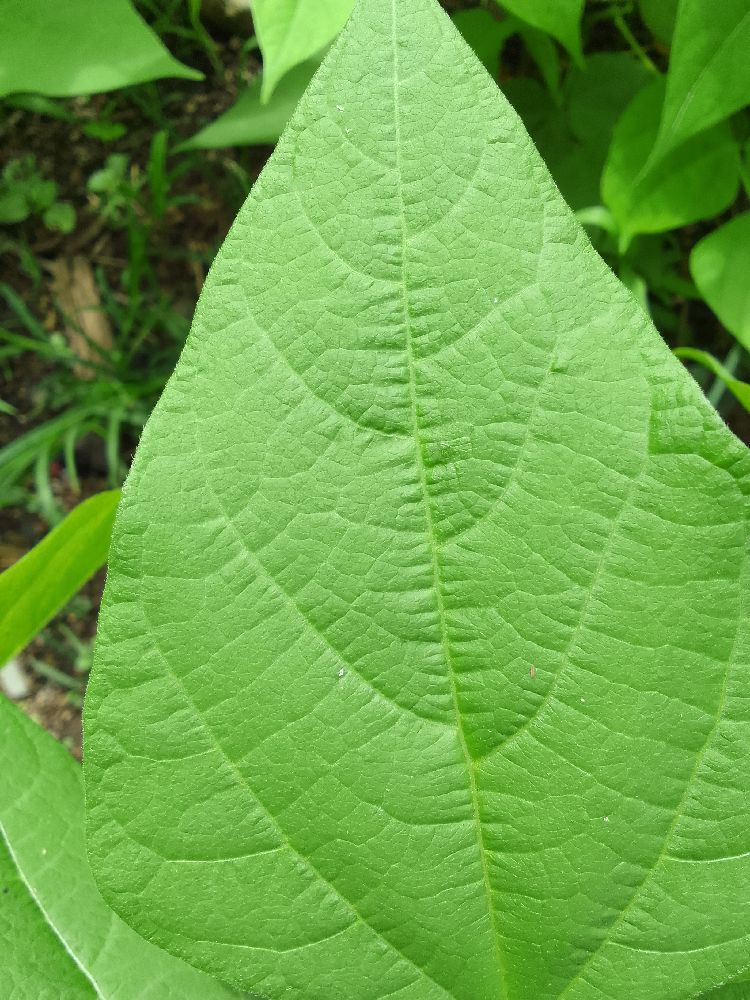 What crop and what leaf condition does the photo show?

common bean, healthy
